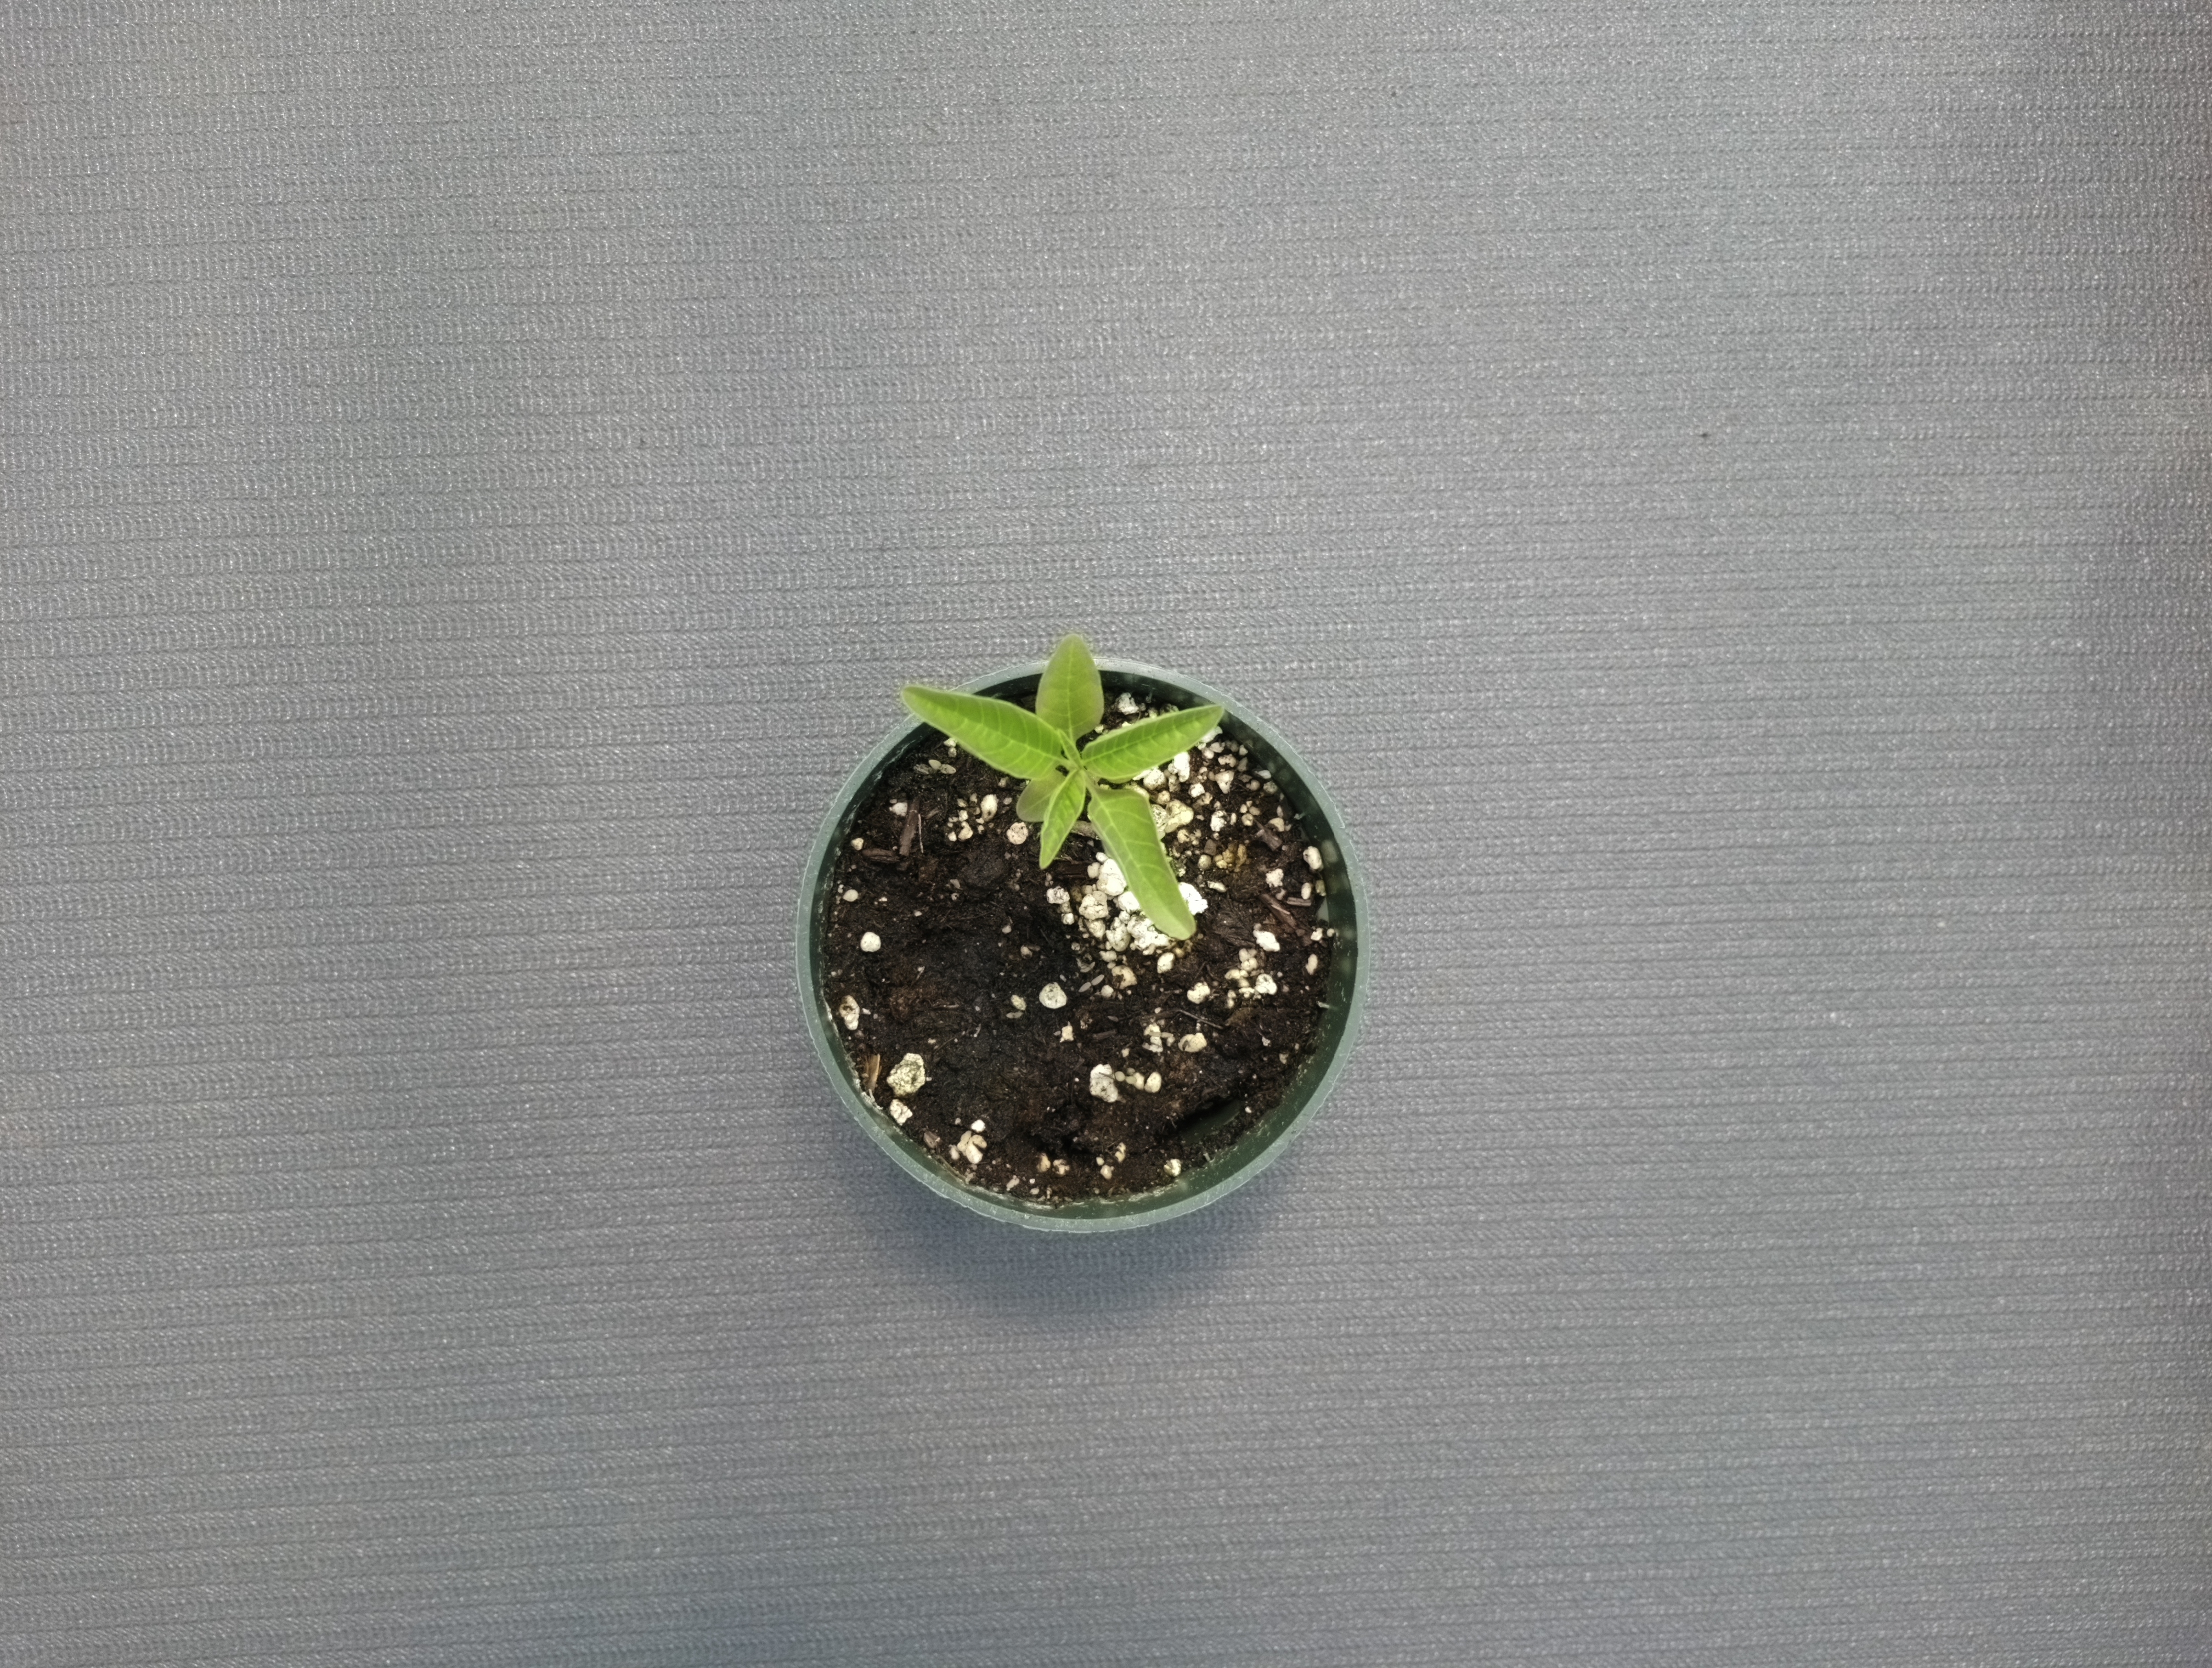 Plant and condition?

waterhemp, healthy untreated
